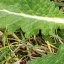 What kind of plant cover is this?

structured weed
